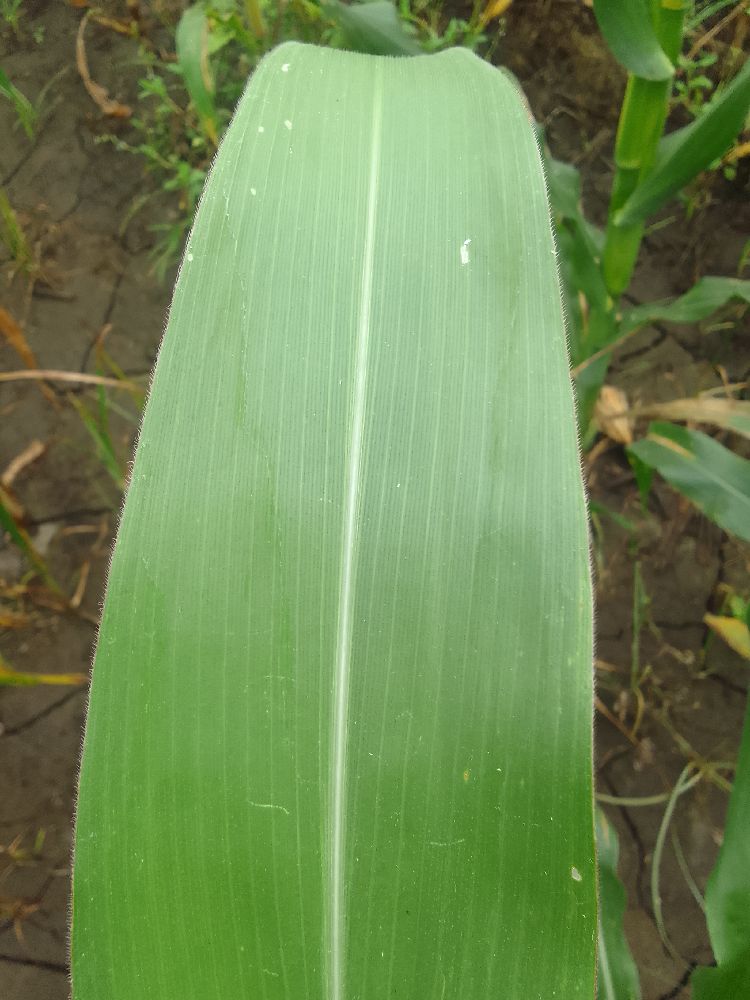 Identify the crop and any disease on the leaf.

maize, healthy
